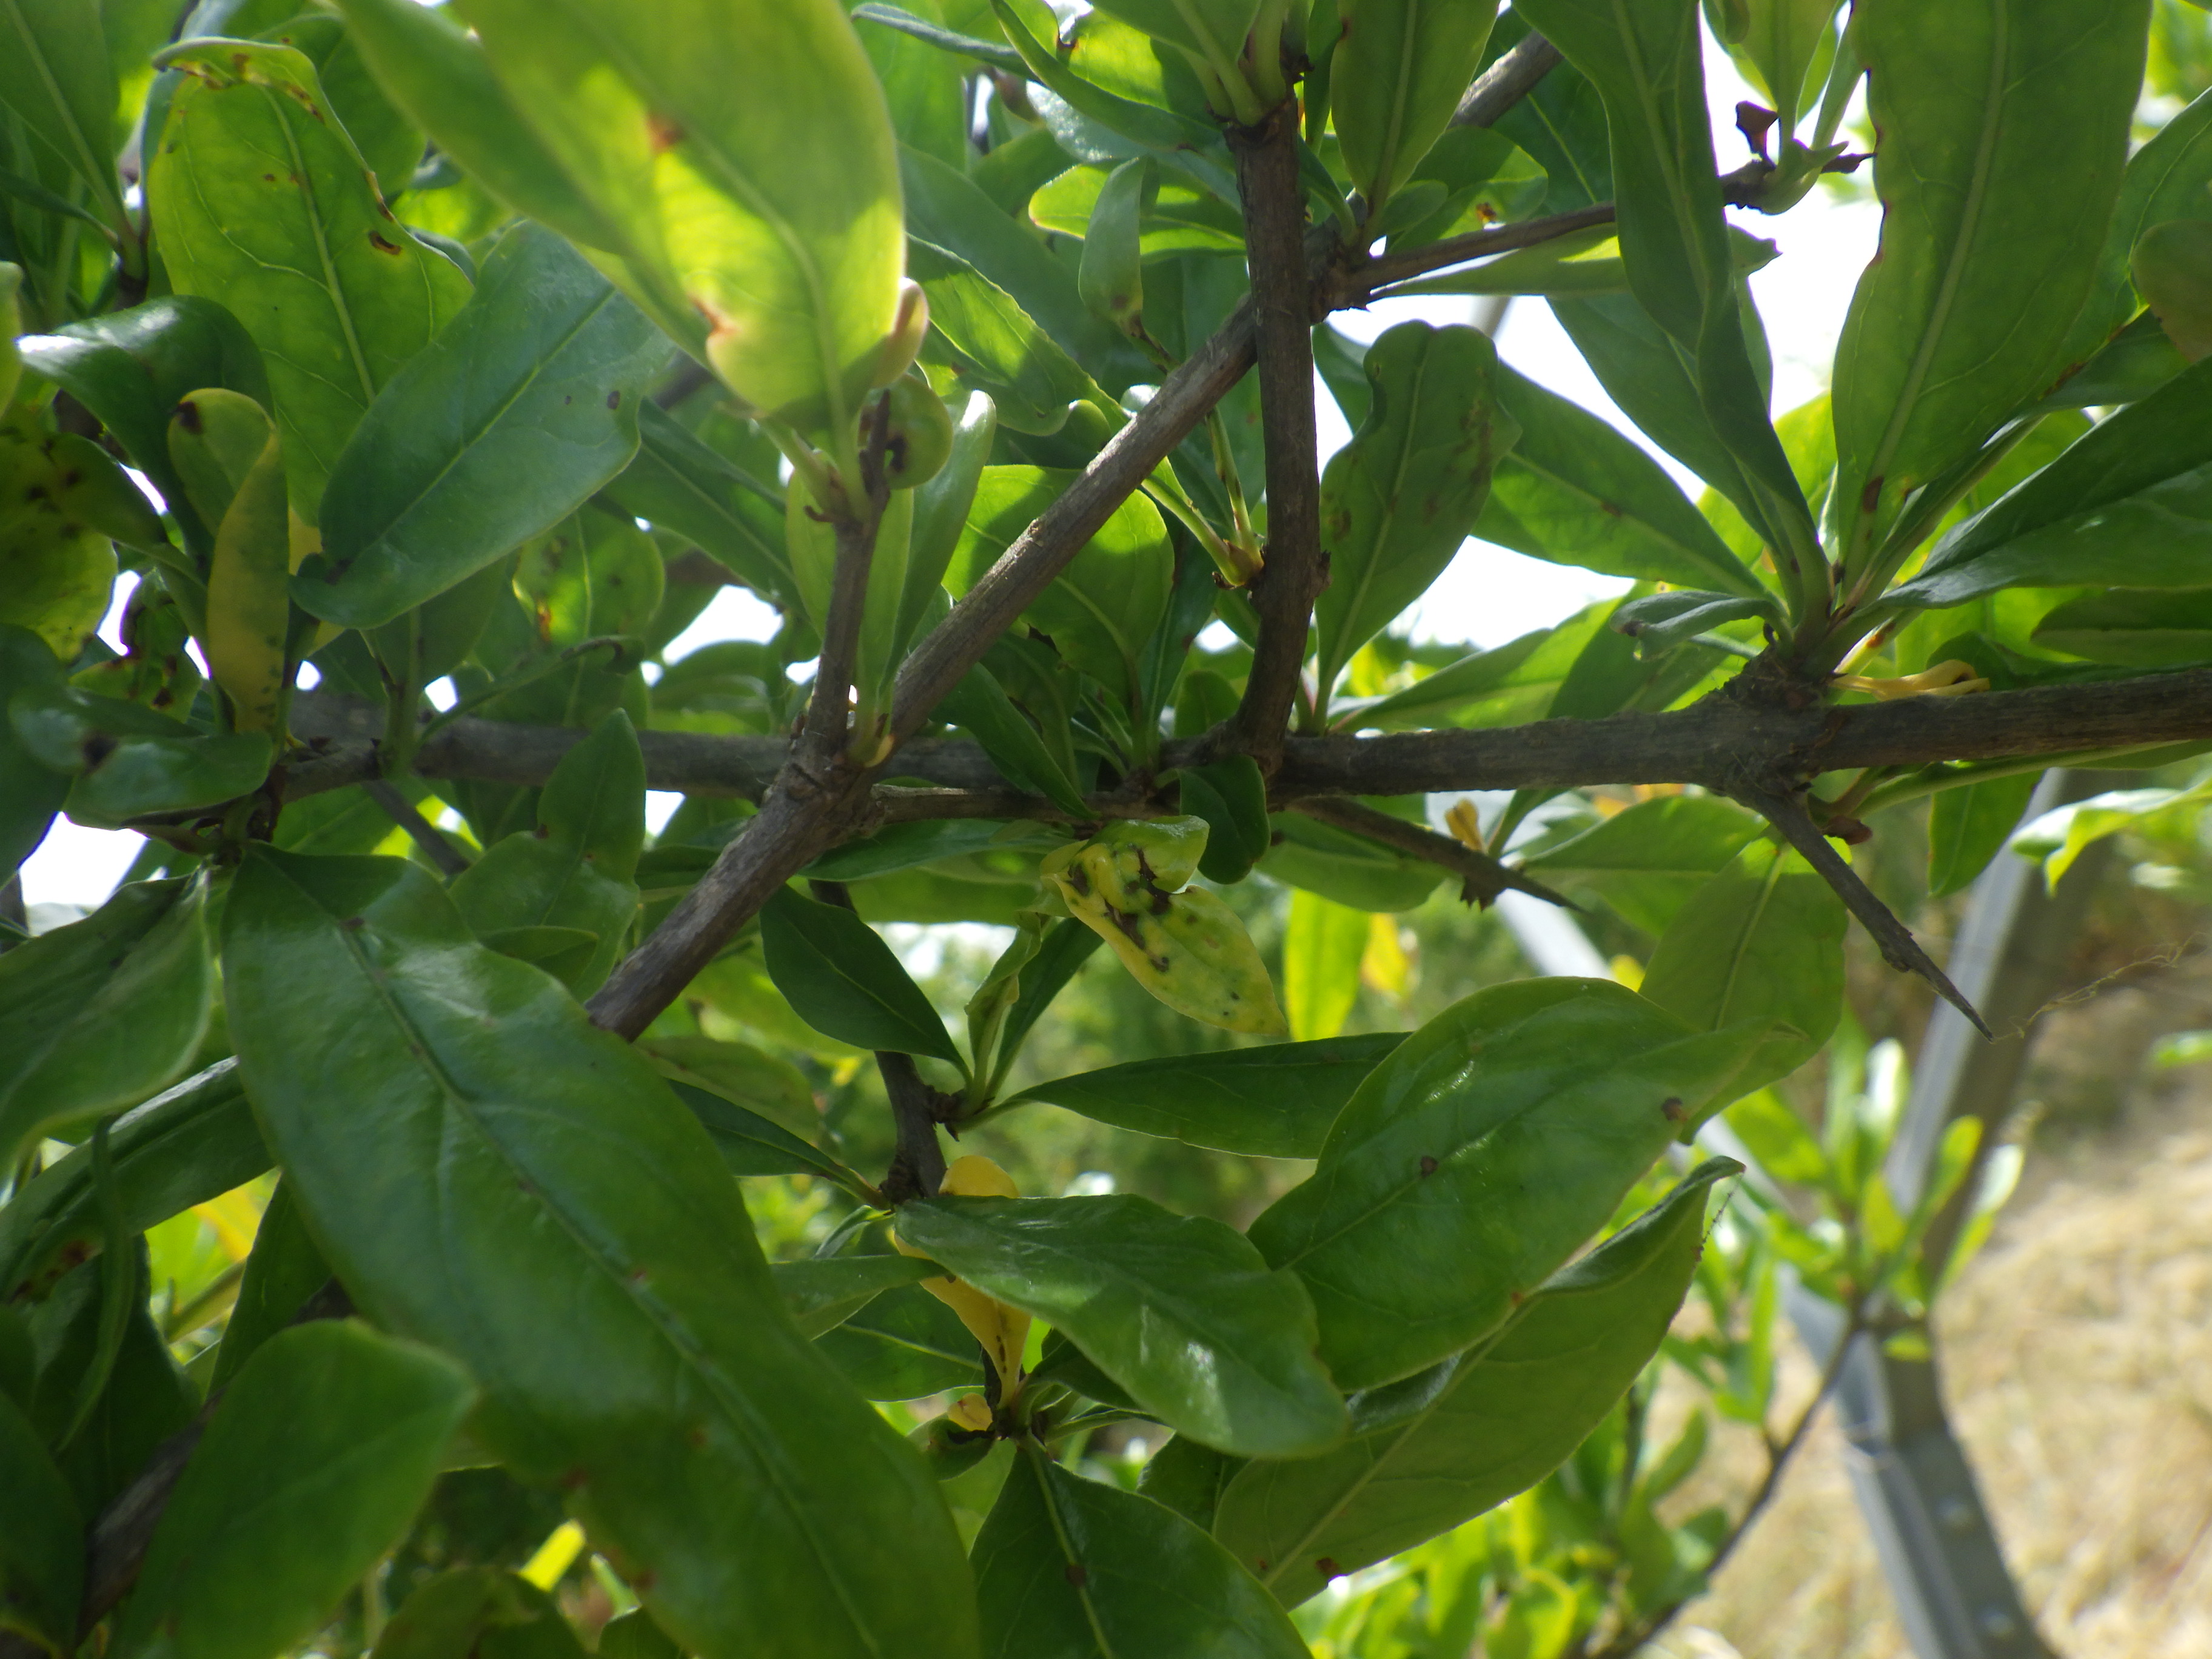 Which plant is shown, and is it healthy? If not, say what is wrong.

pomegranate, coniella granati
